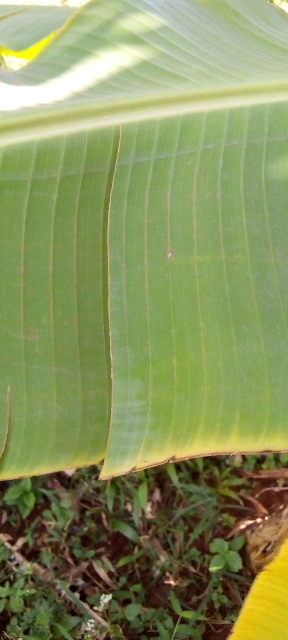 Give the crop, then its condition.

banana, healthy
